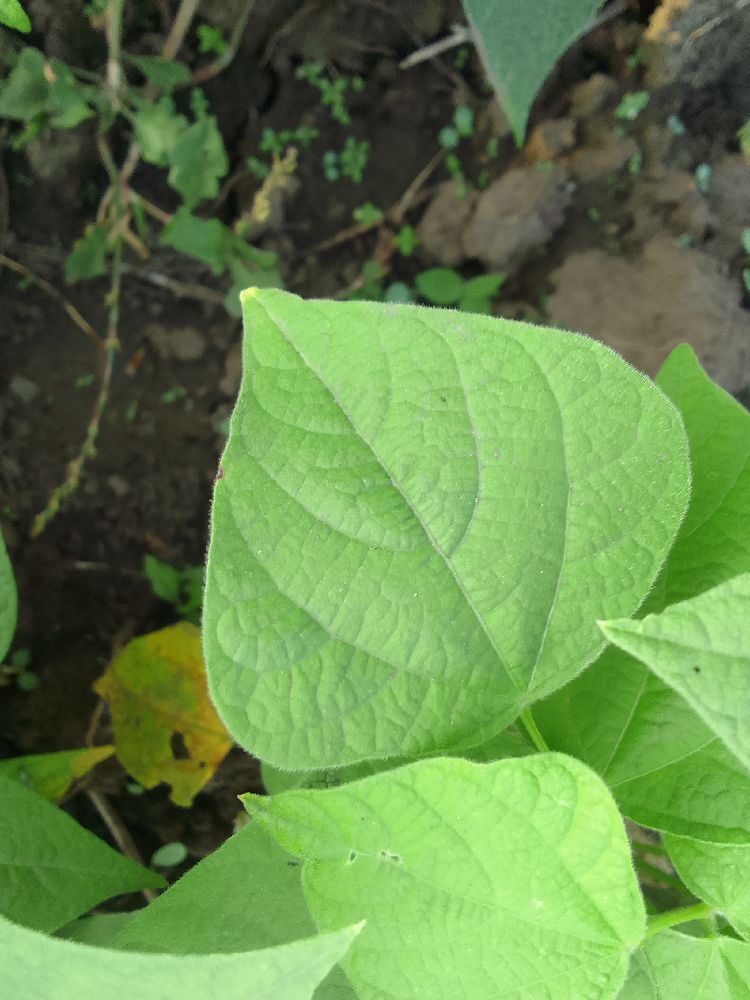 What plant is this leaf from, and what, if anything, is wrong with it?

common bean, healthy
